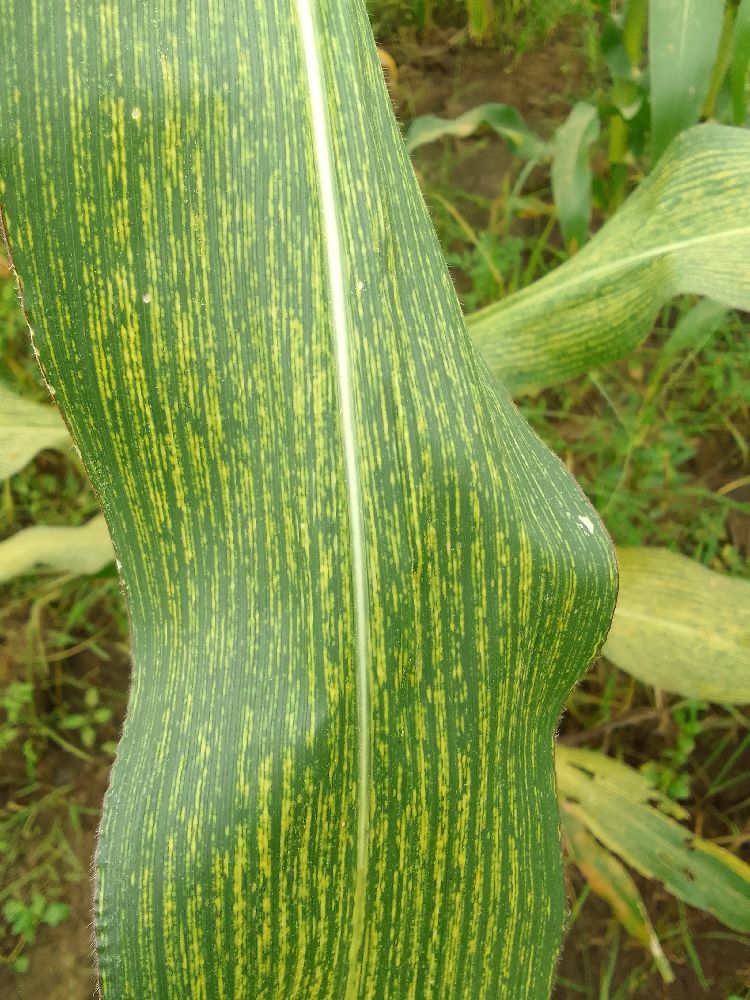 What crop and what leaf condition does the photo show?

maize, maize streak virus
